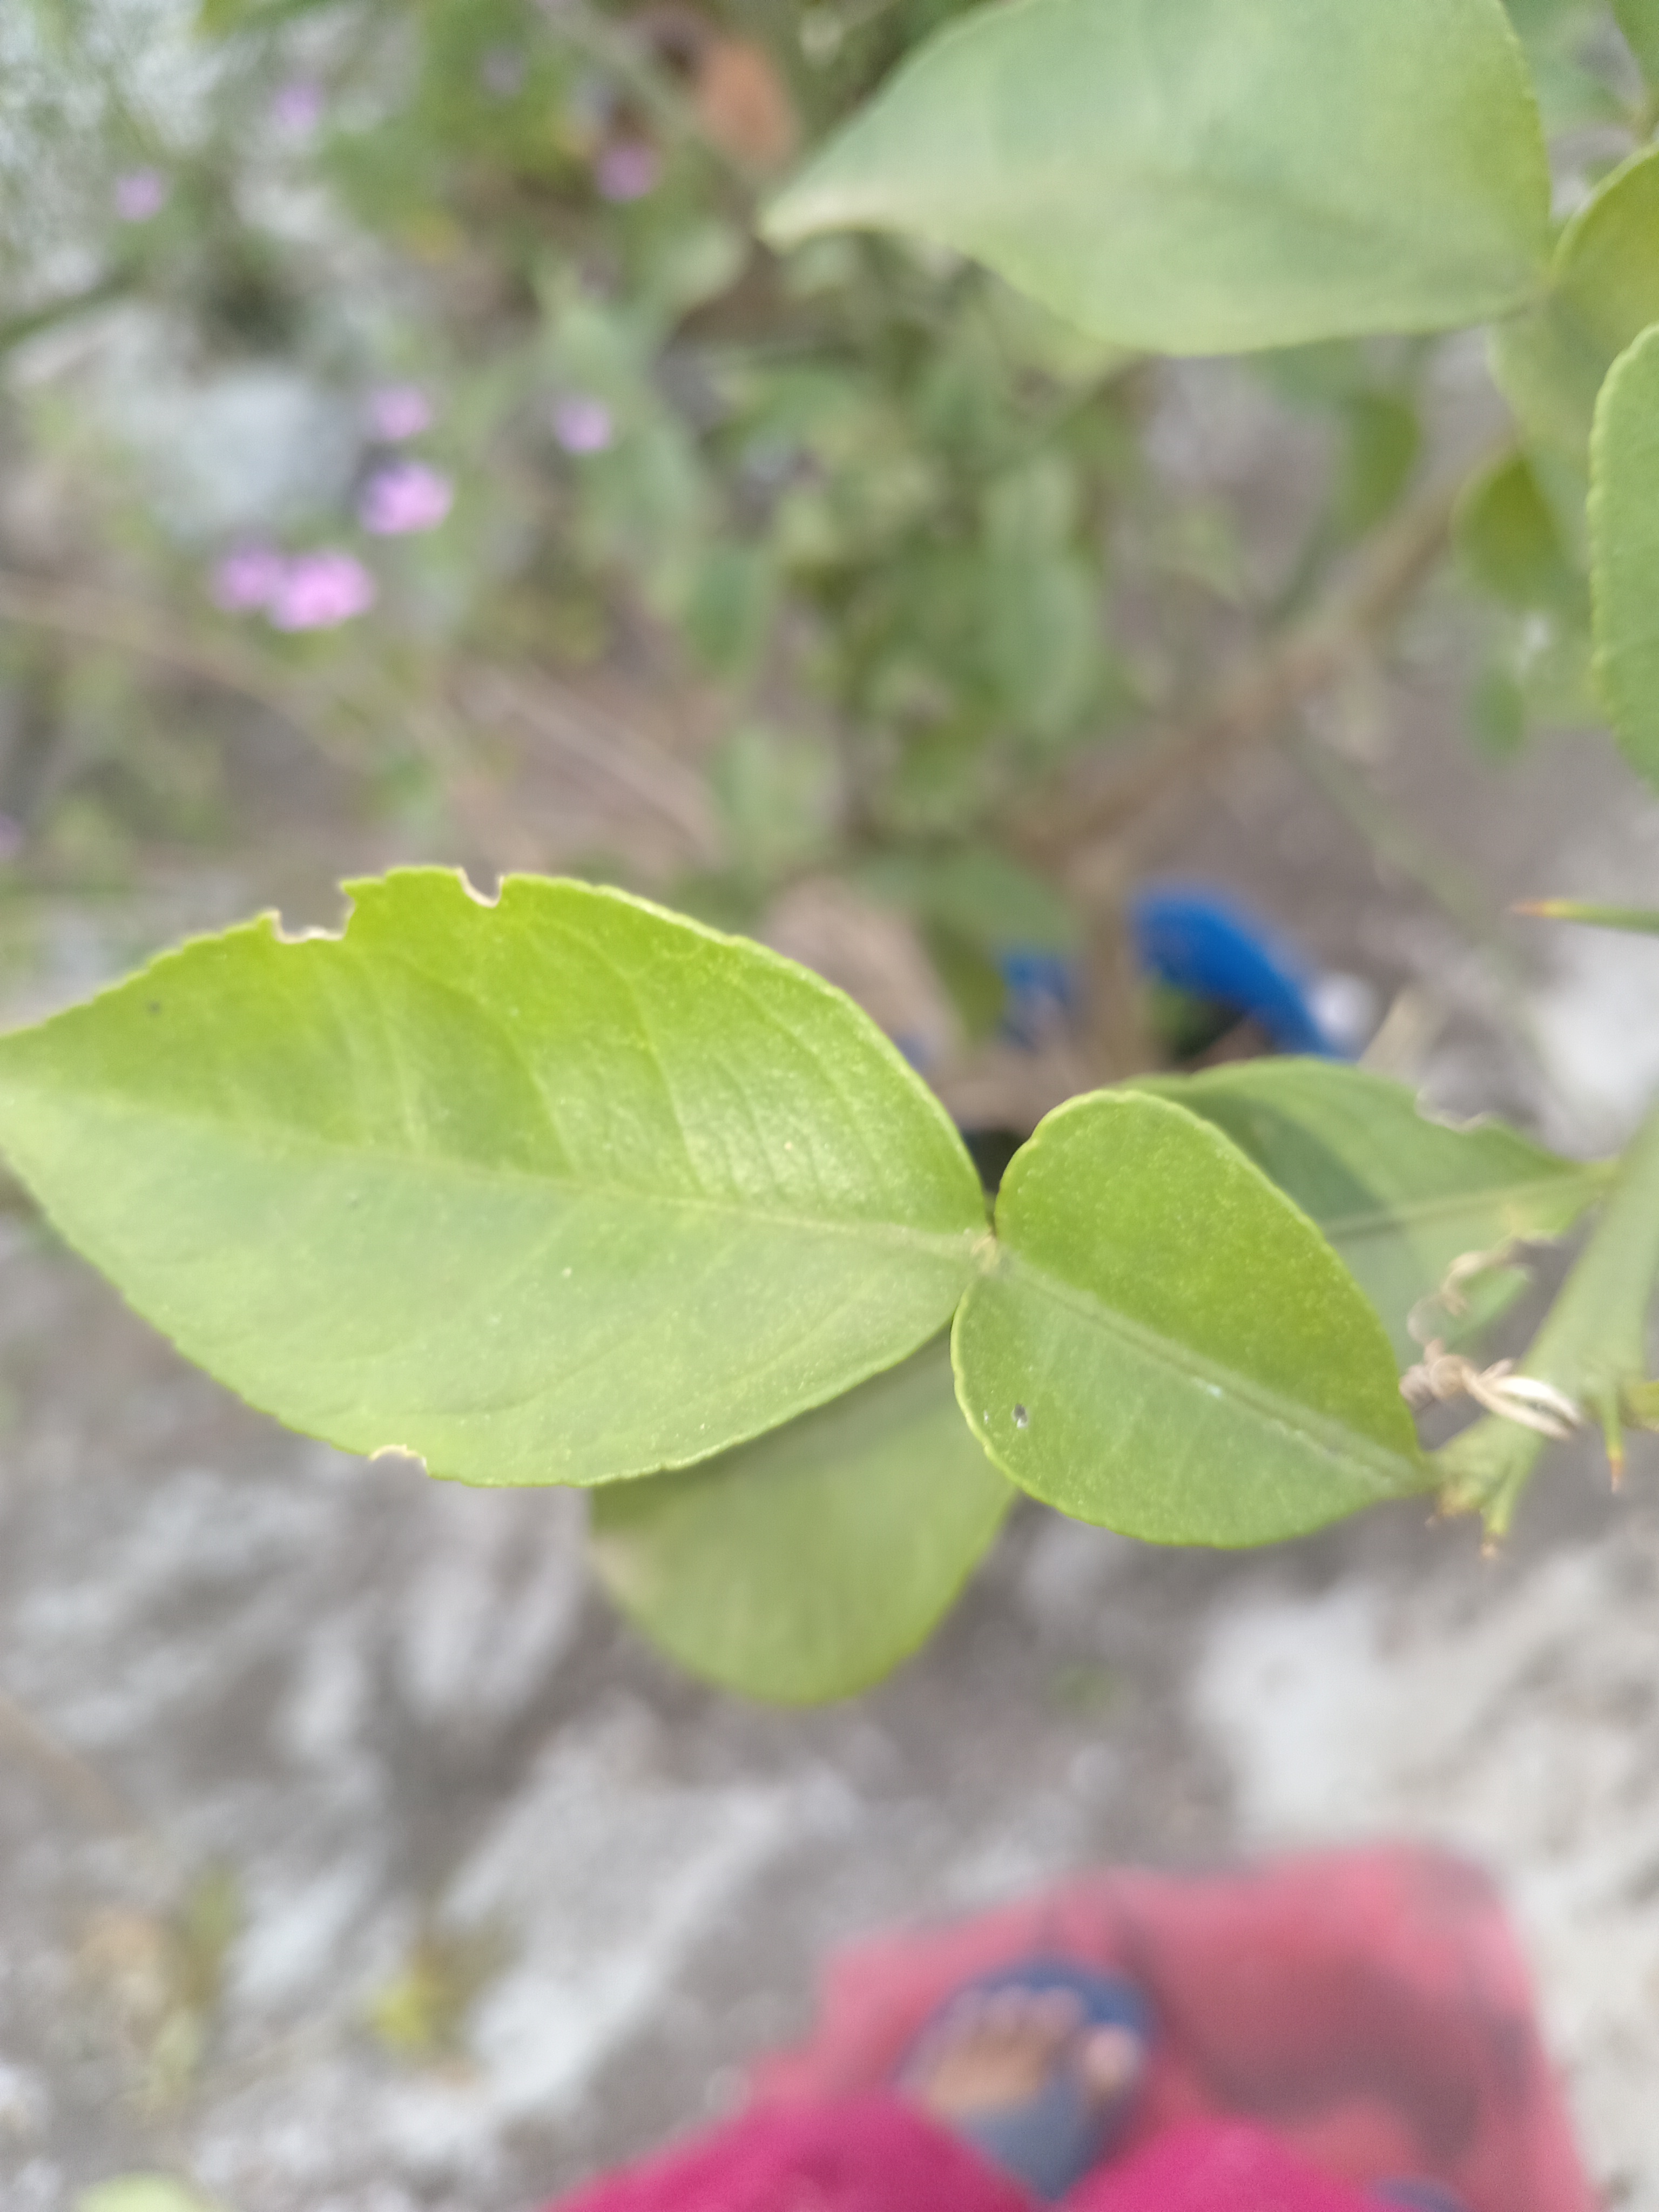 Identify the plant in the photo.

lemon
